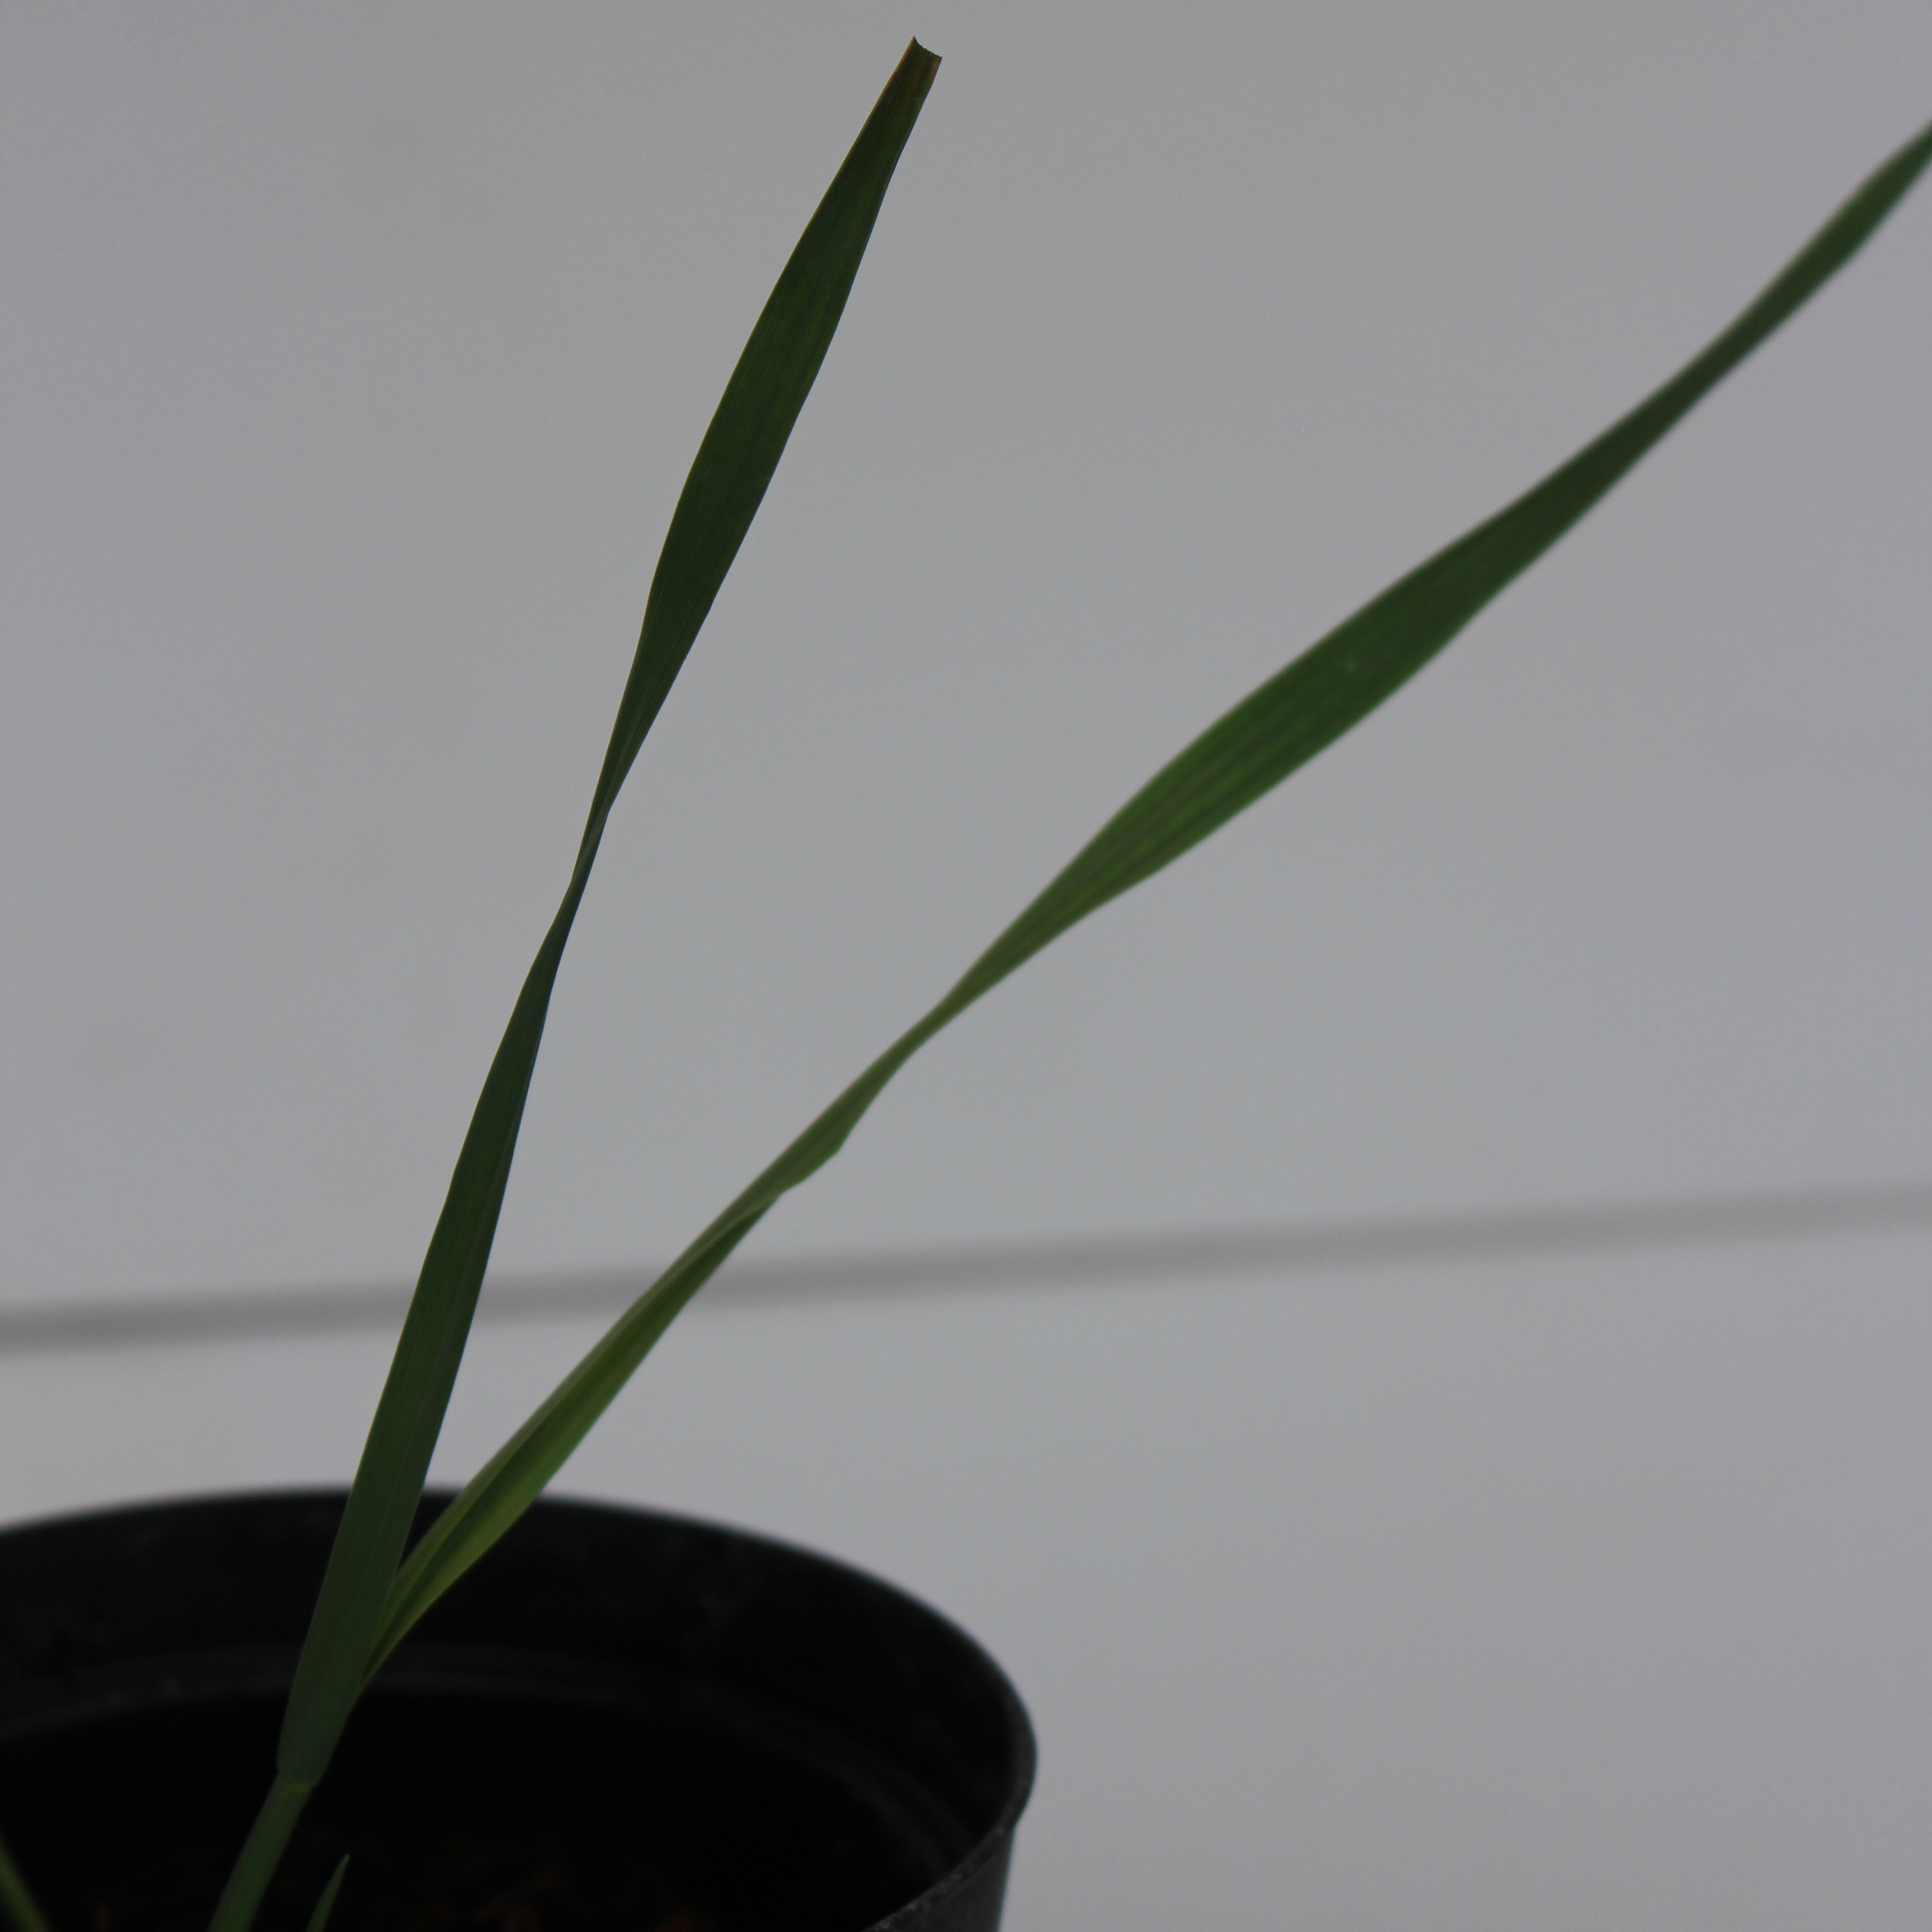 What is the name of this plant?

Avena sterilis
